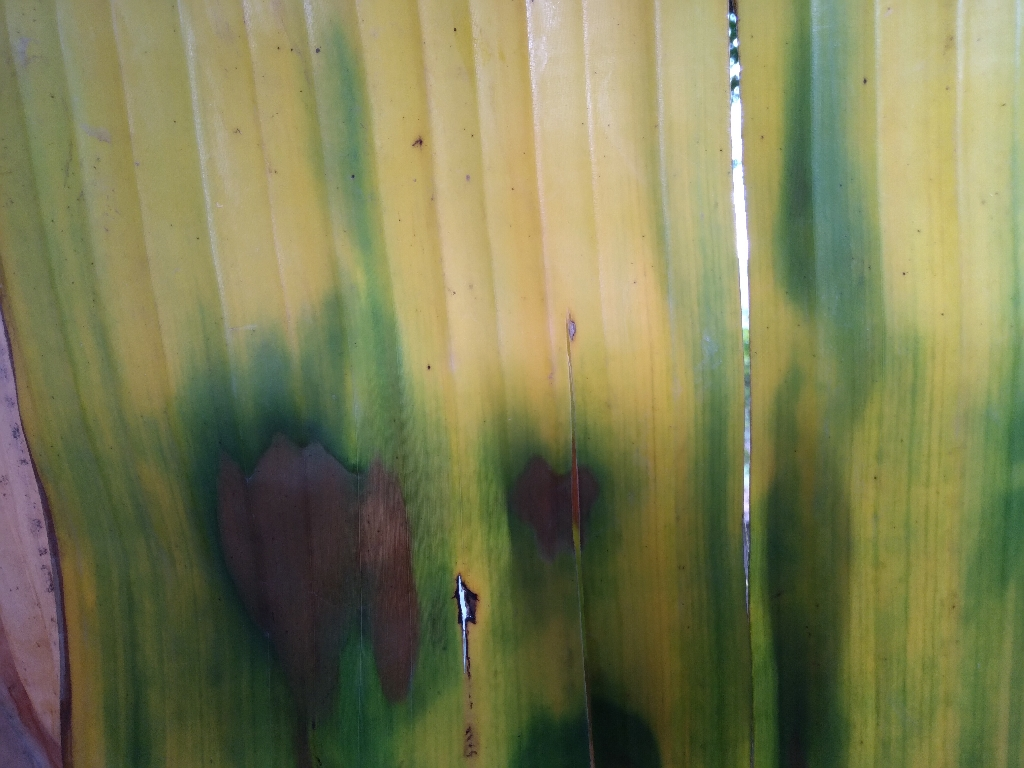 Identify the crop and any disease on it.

banana, fusarium wilt race 1
